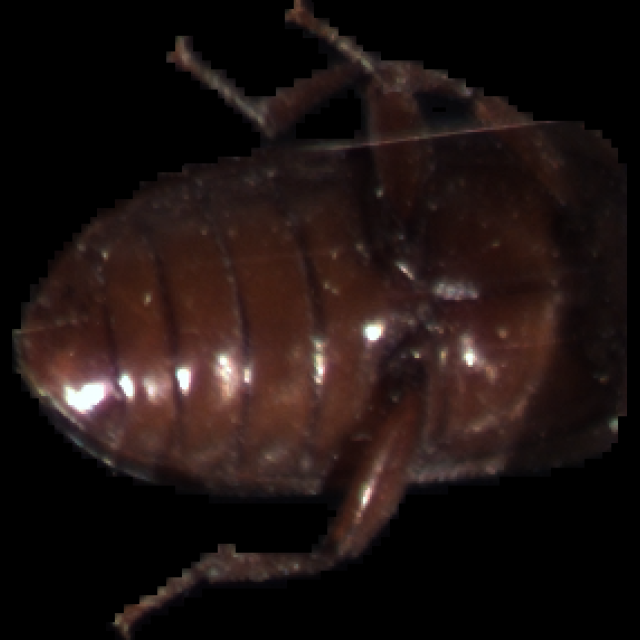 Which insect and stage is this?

mealworm beetle
